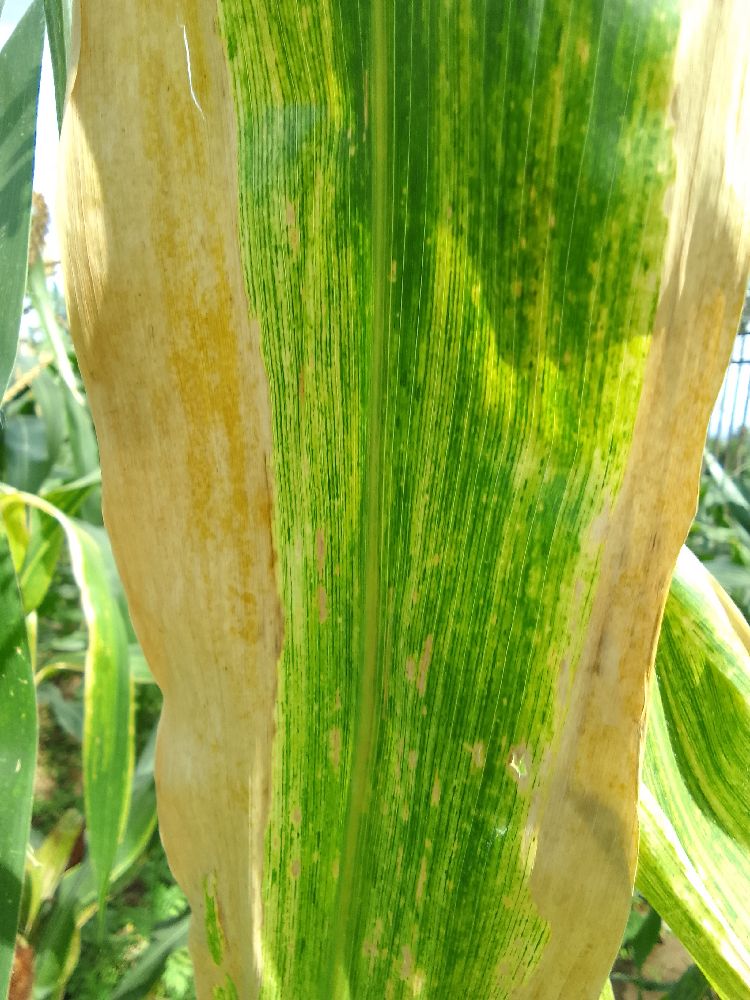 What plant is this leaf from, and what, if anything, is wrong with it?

maize, maize lethal necrosis
